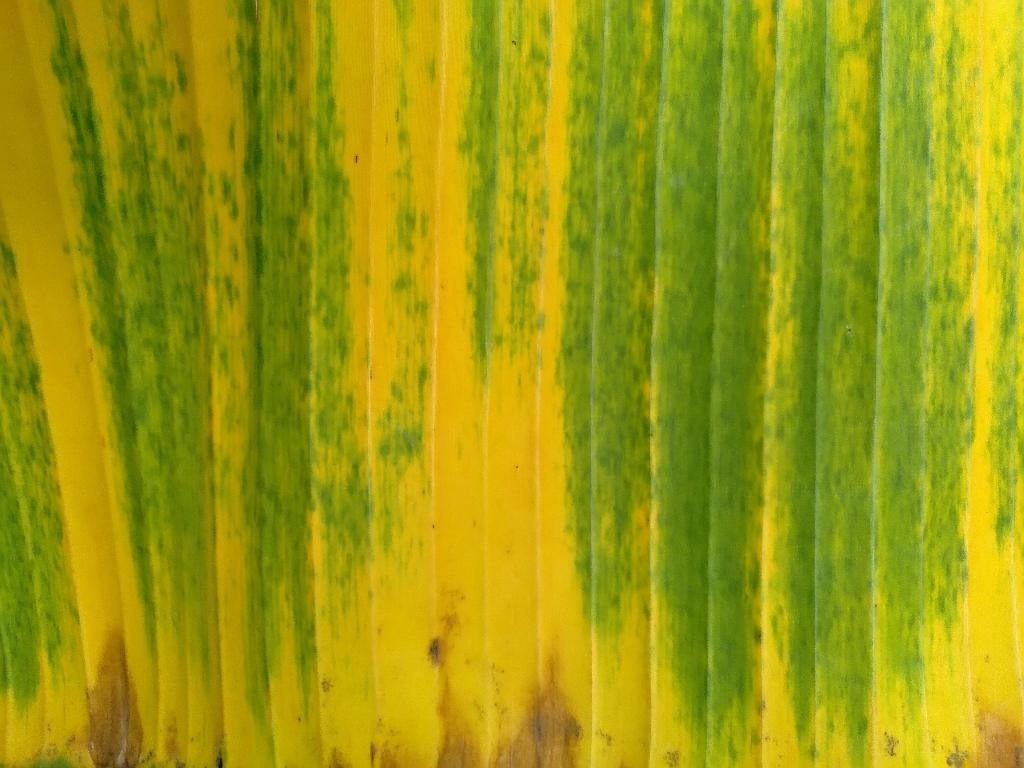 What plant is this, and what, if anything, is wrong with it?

banana, fusarium wilt race 1
